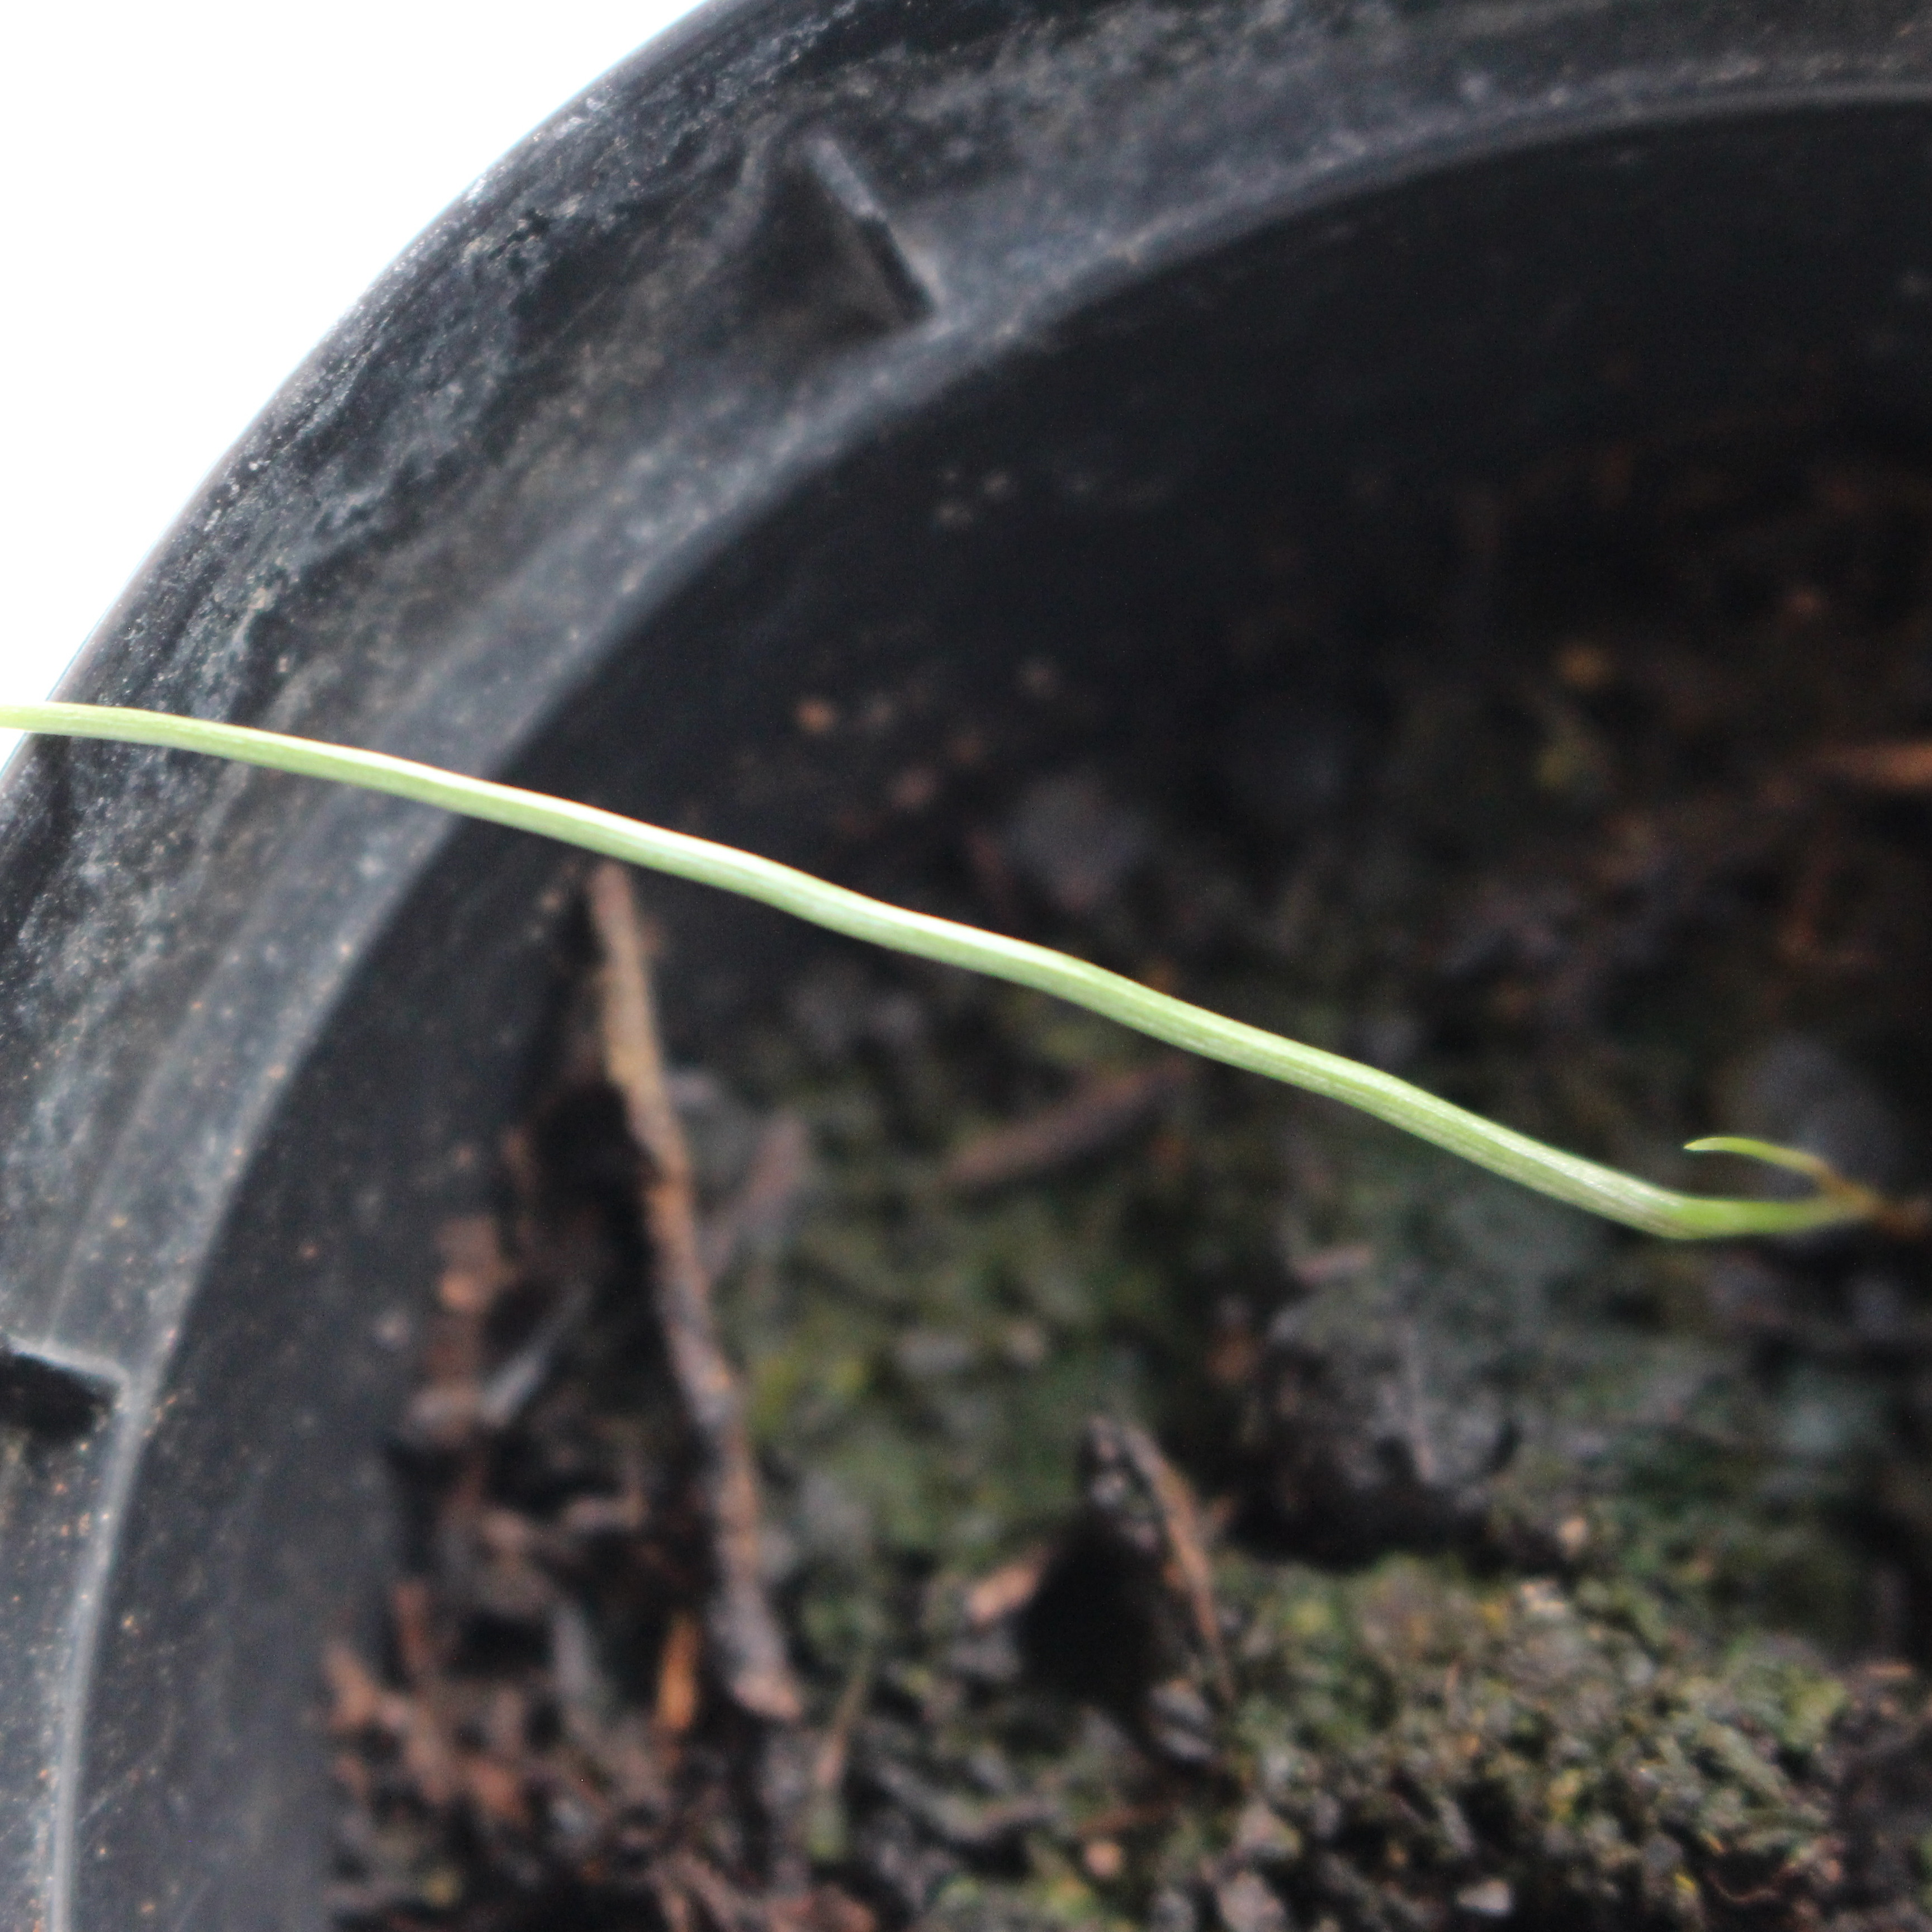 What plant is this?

Lolium multiflorum
